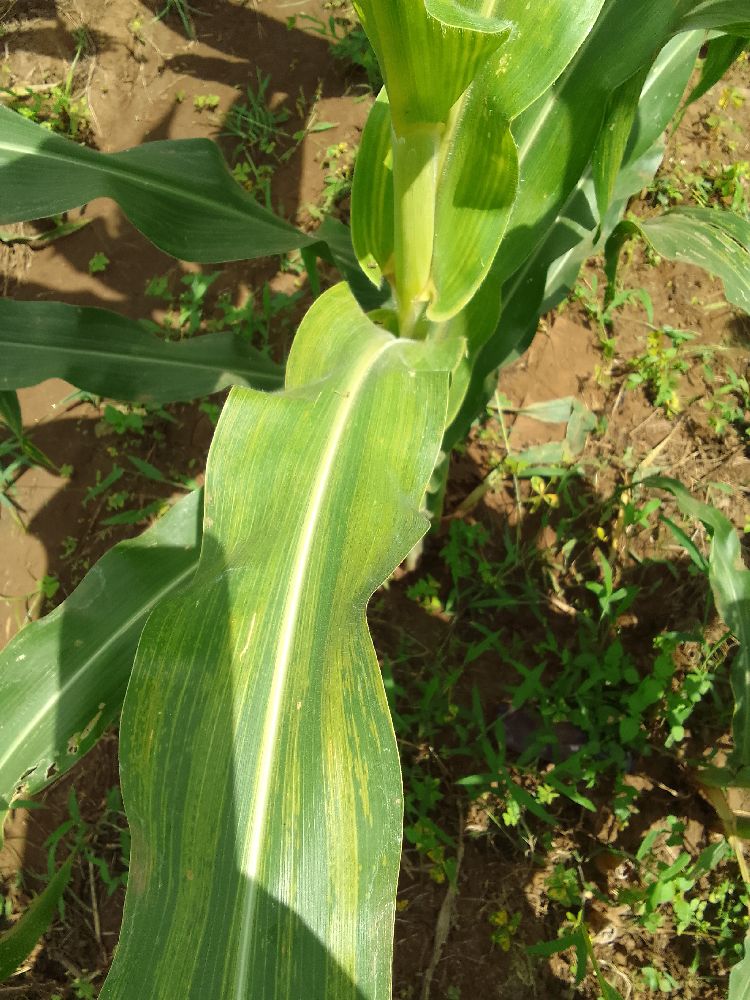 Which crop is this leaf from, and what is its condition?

maize, maize lethal necrosis
